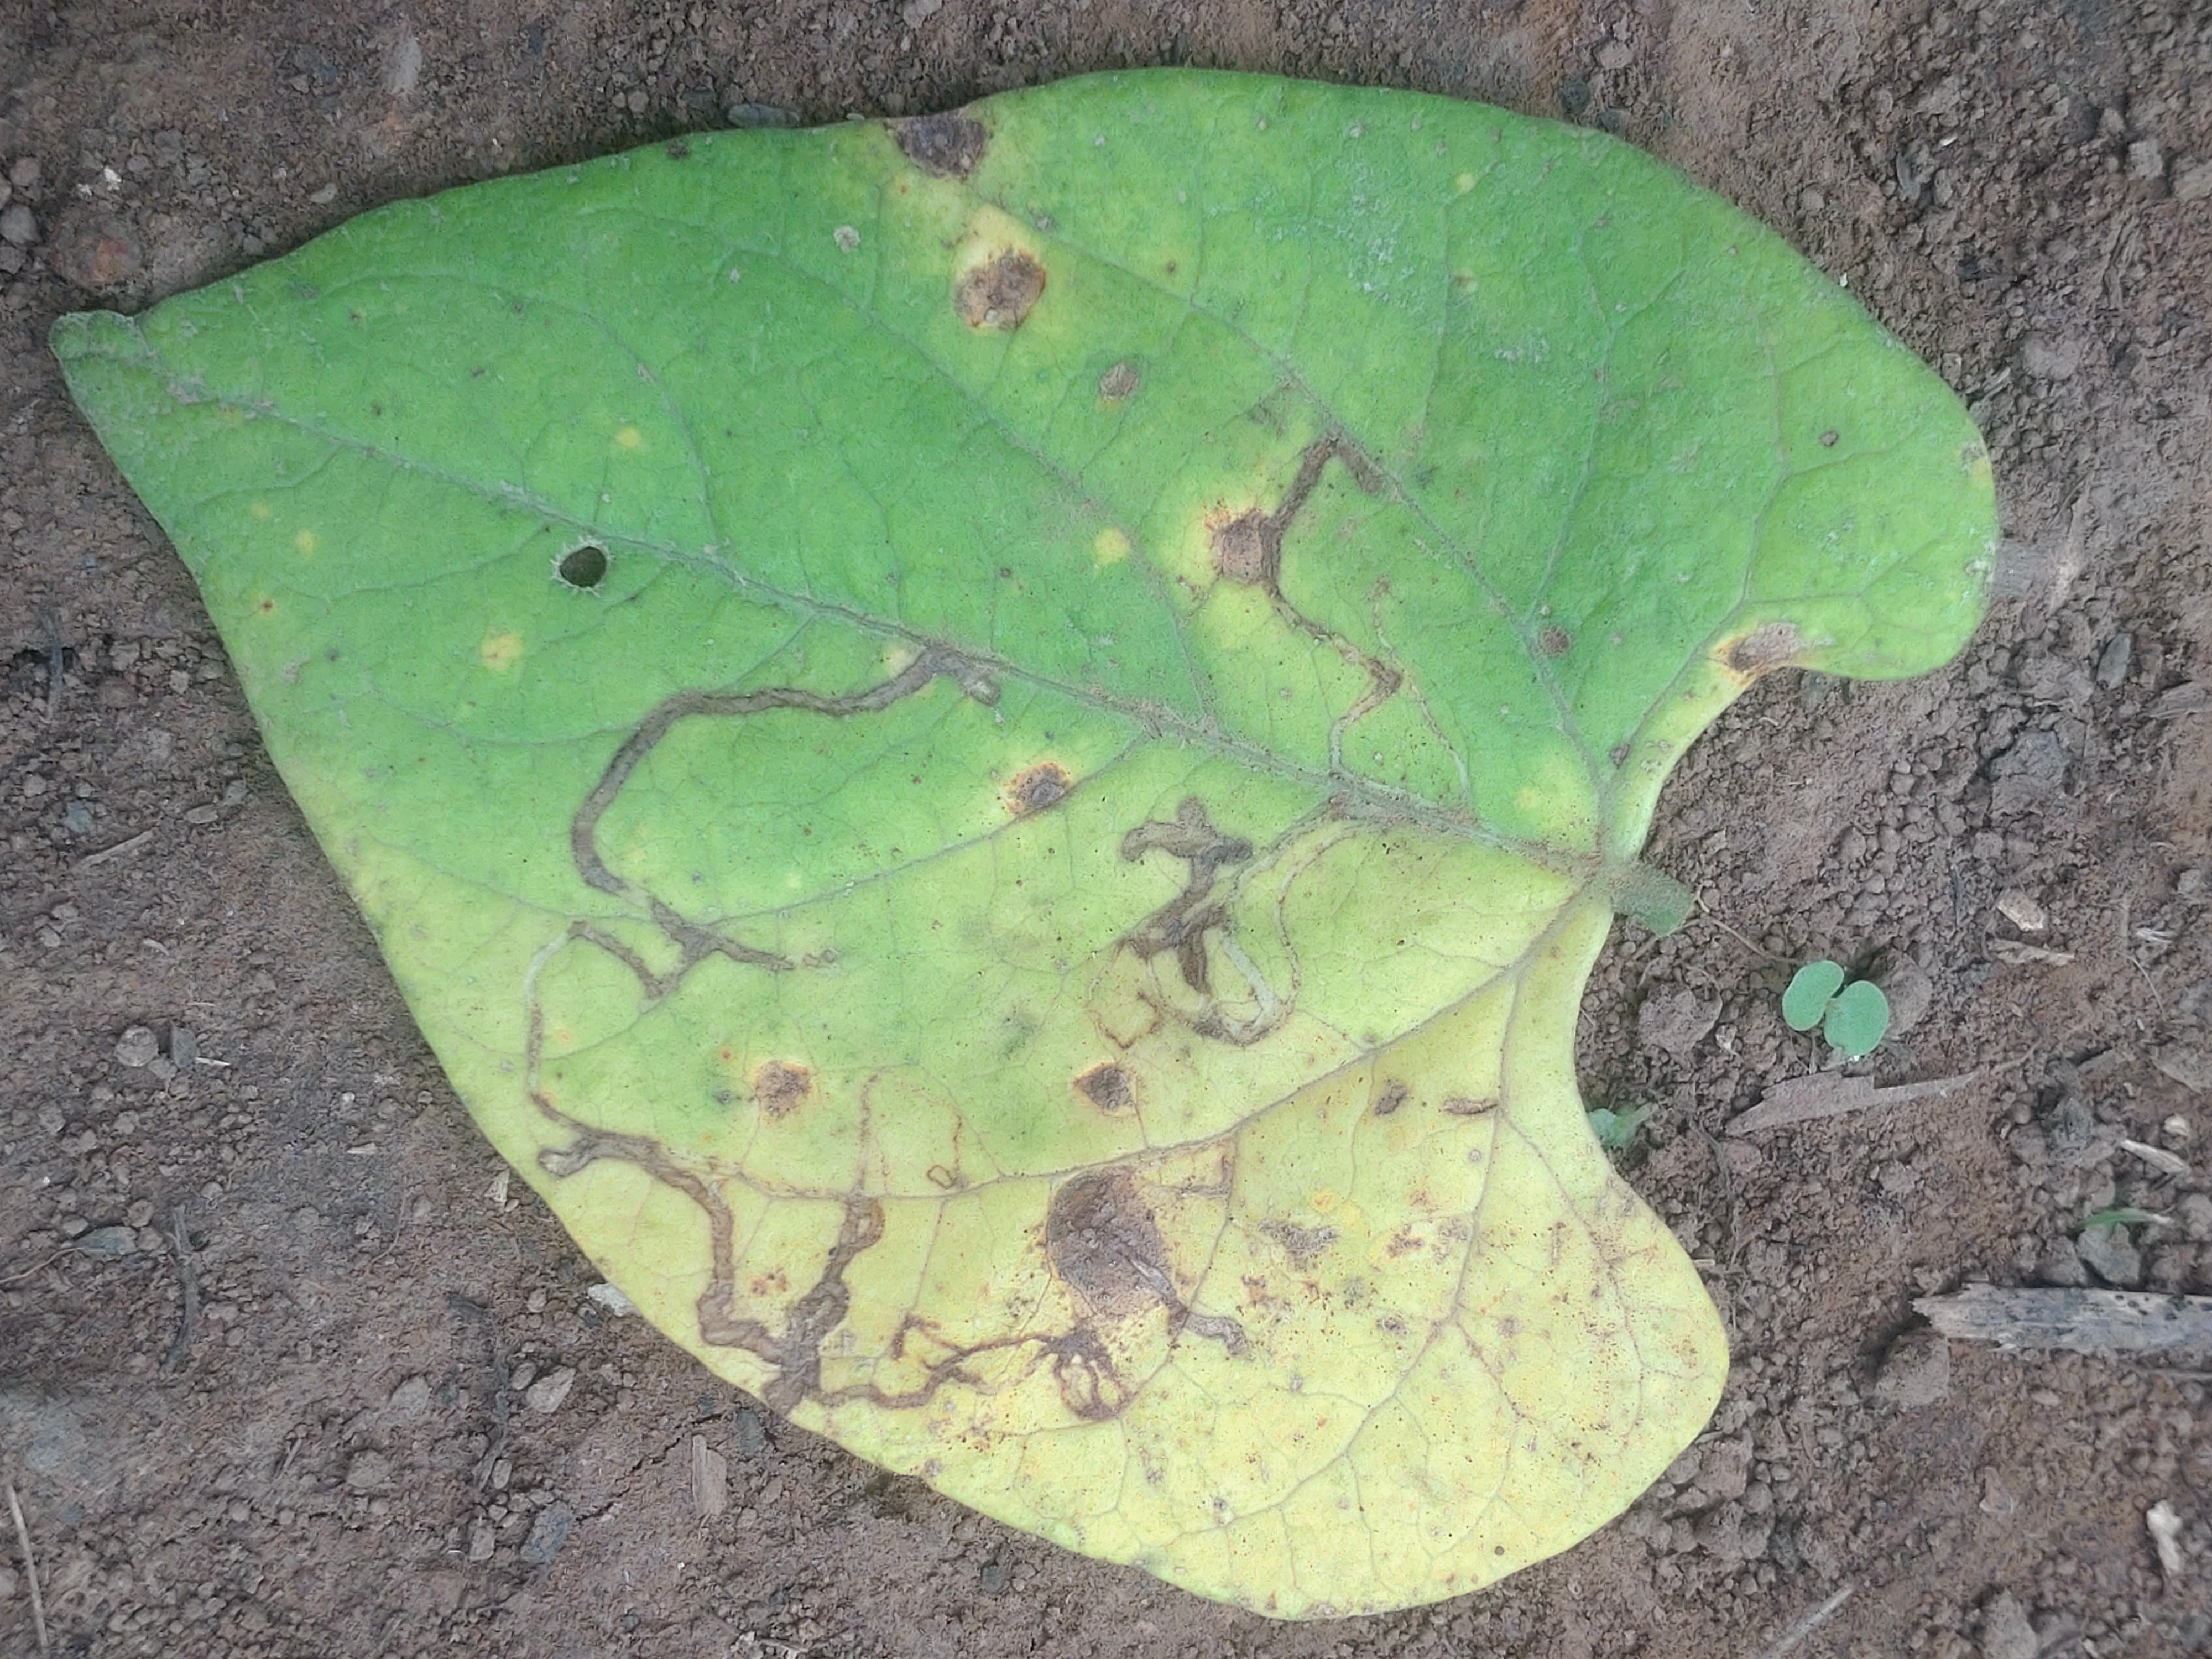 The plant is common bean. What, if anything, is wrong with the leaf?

anthracnose
